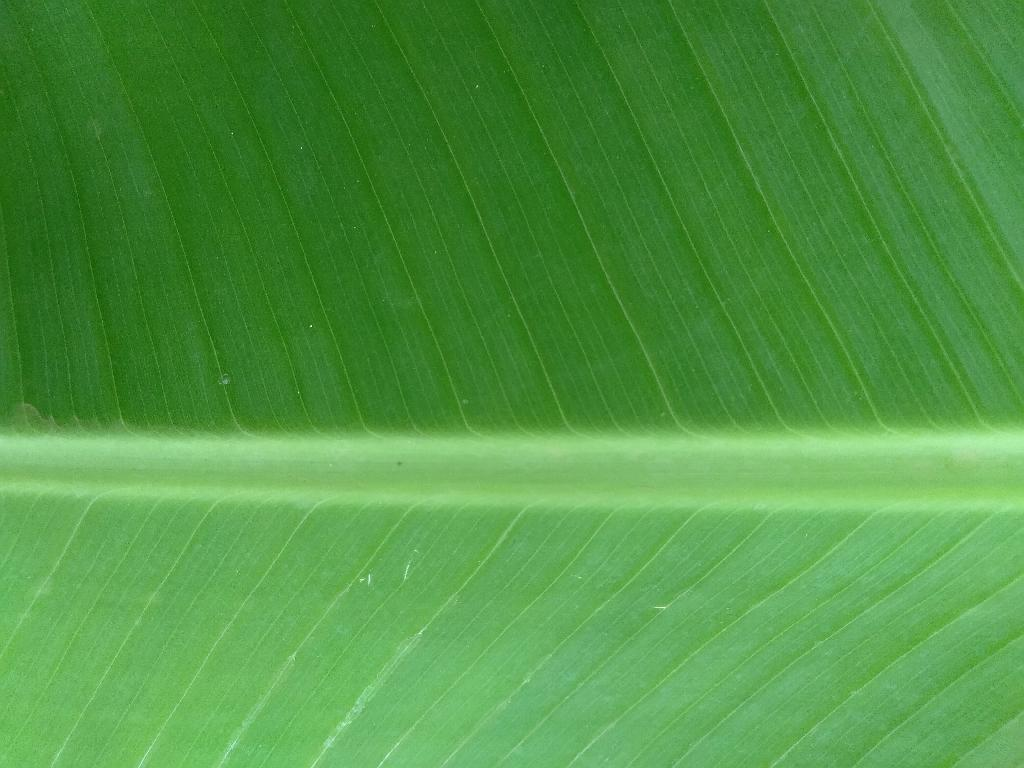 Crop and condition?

banana, healthy
